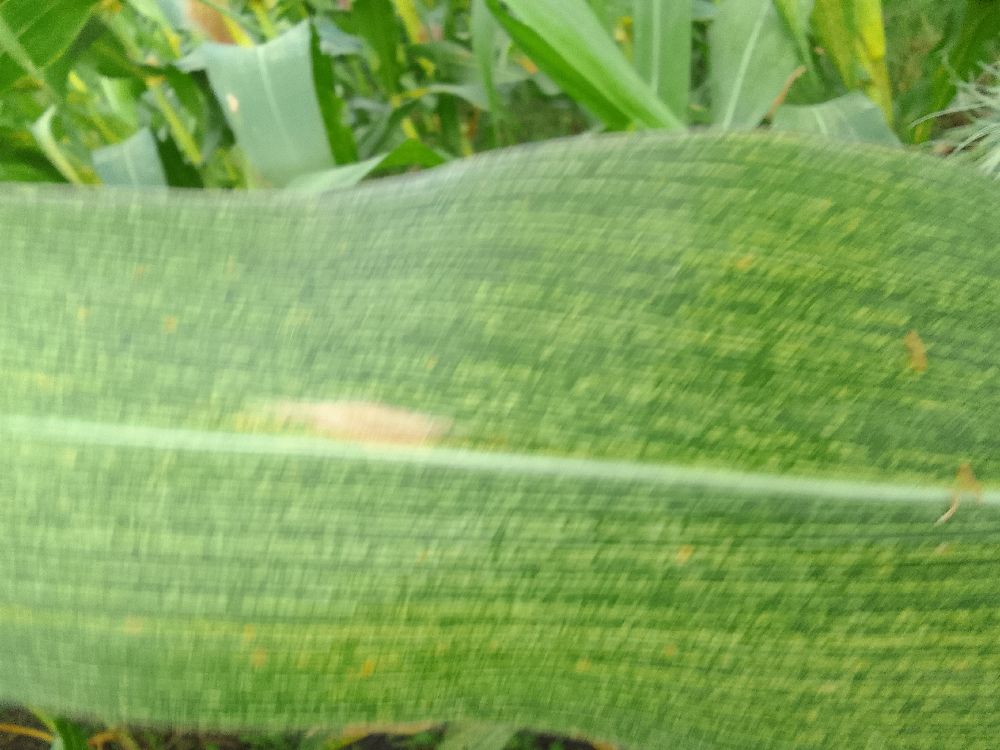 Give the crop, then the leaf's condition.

maize, maize streak virus
